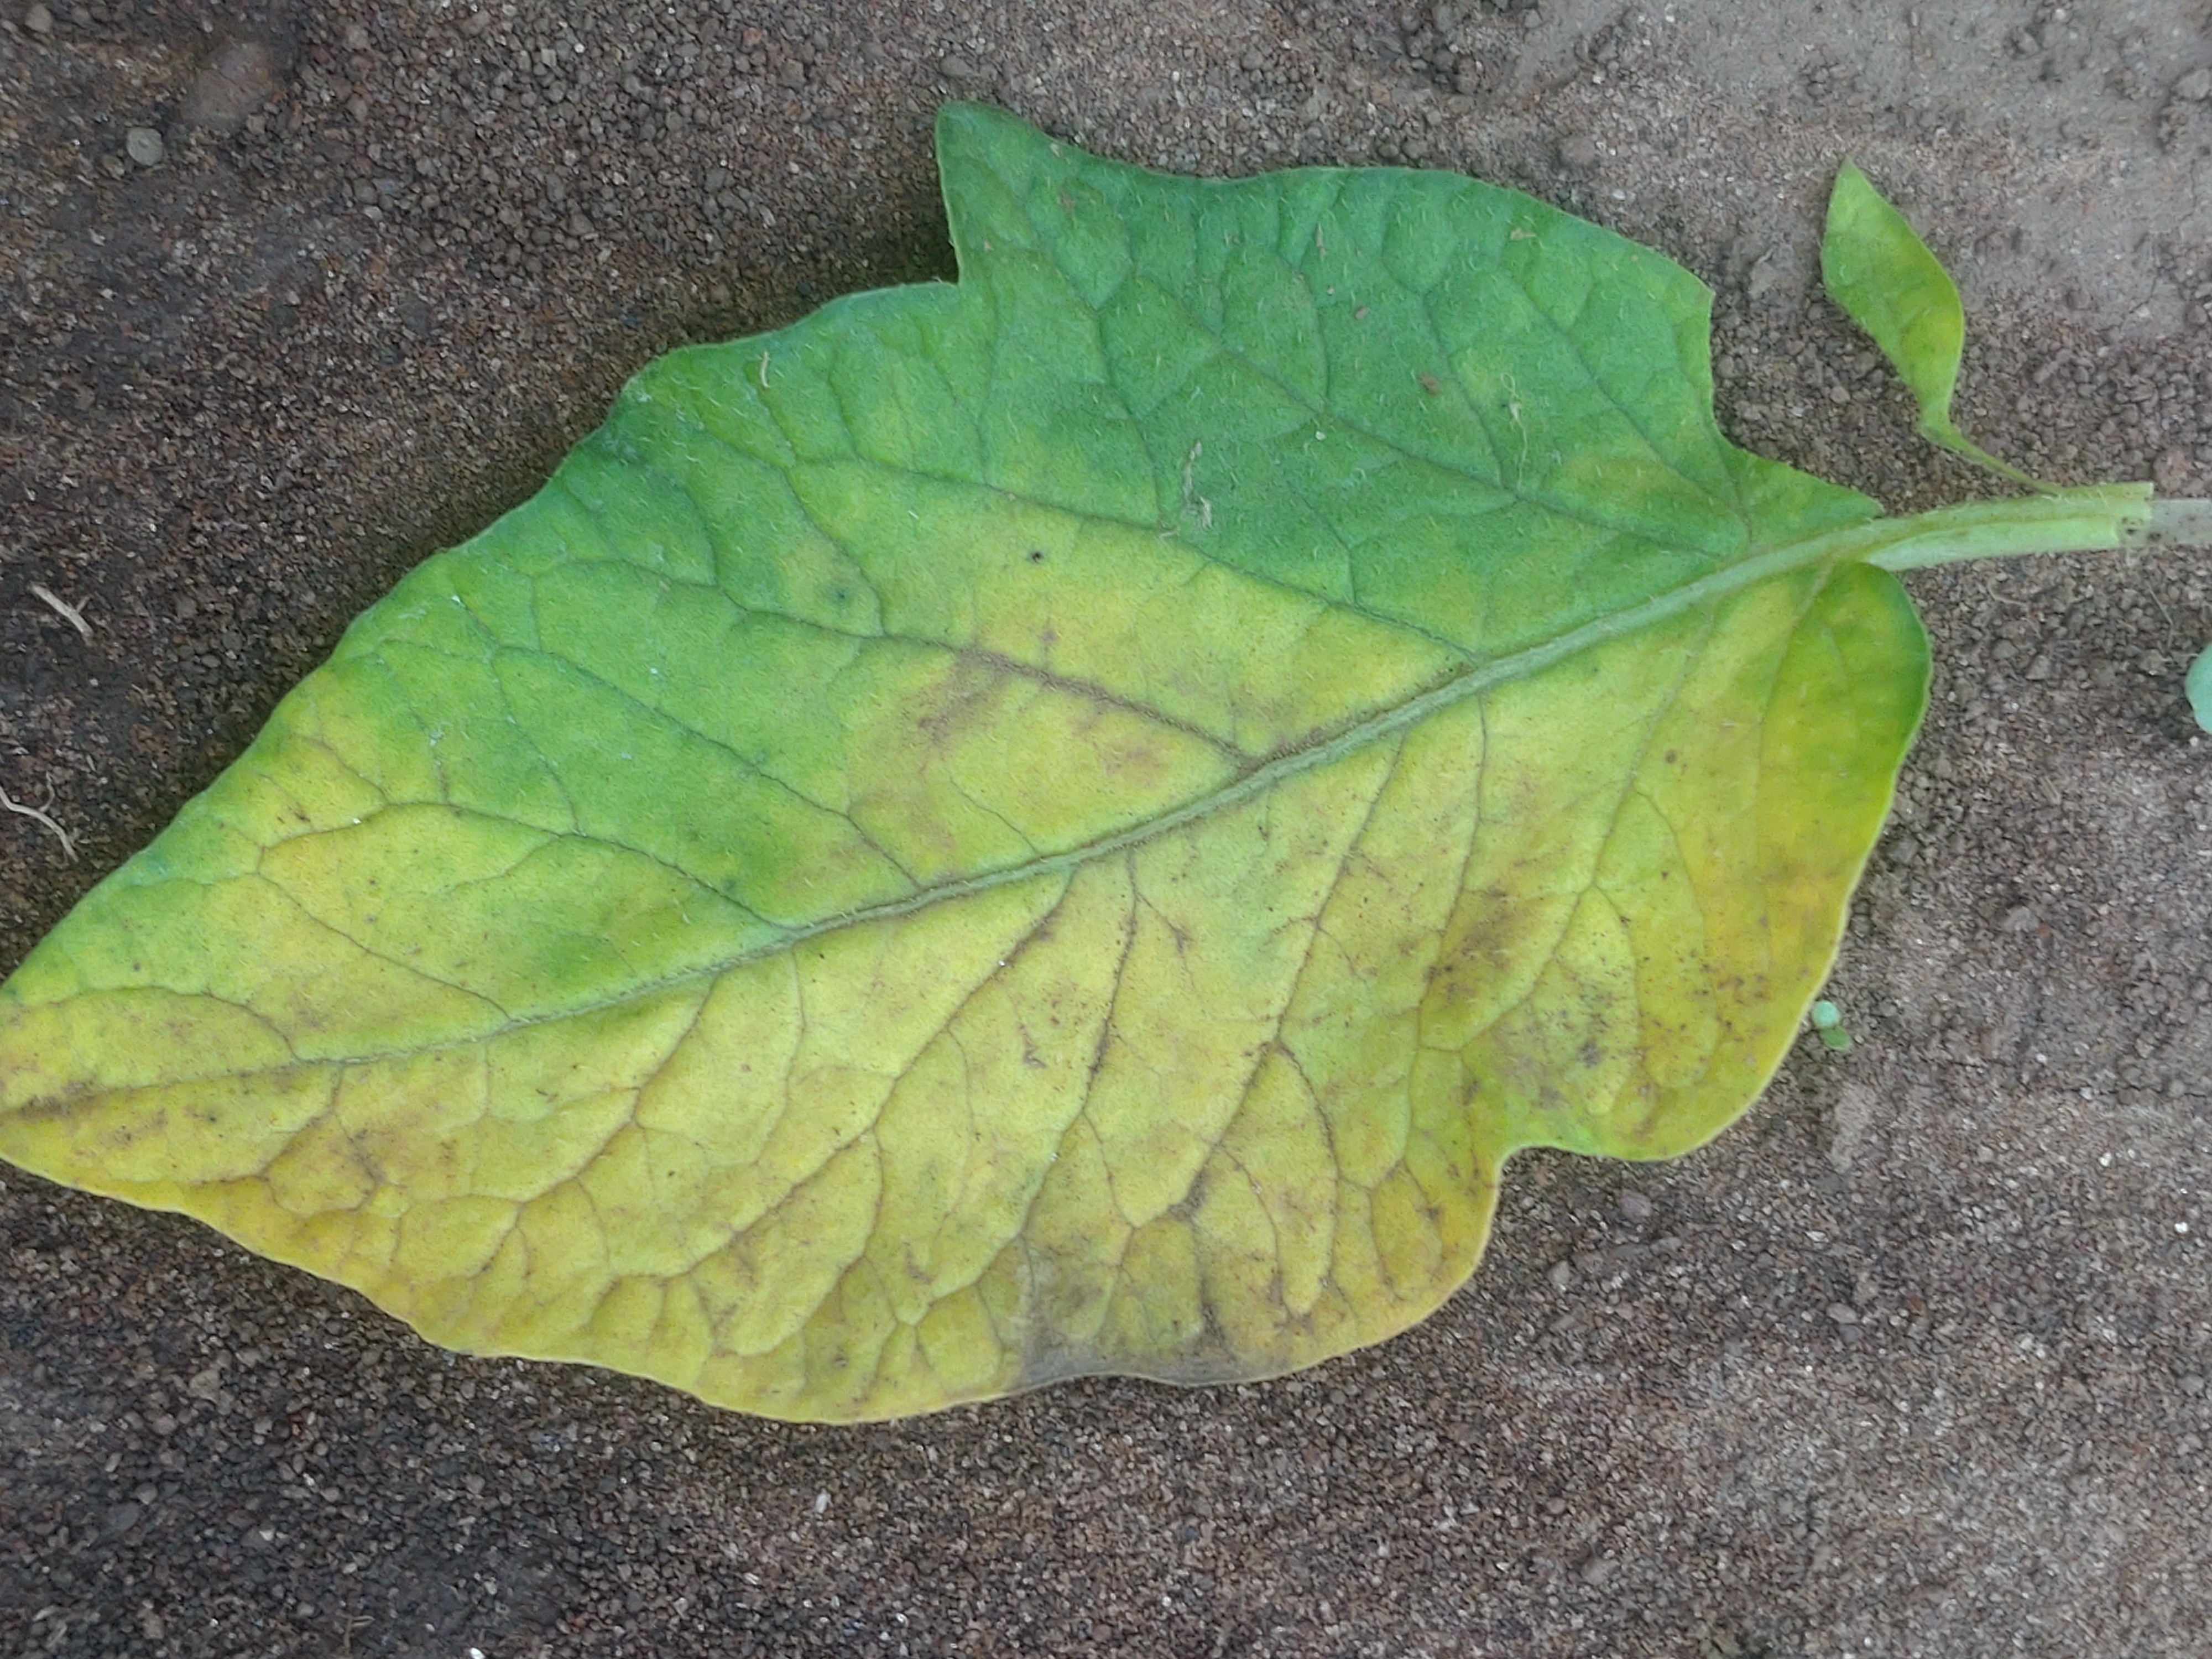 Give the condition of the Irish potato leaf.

late blight
